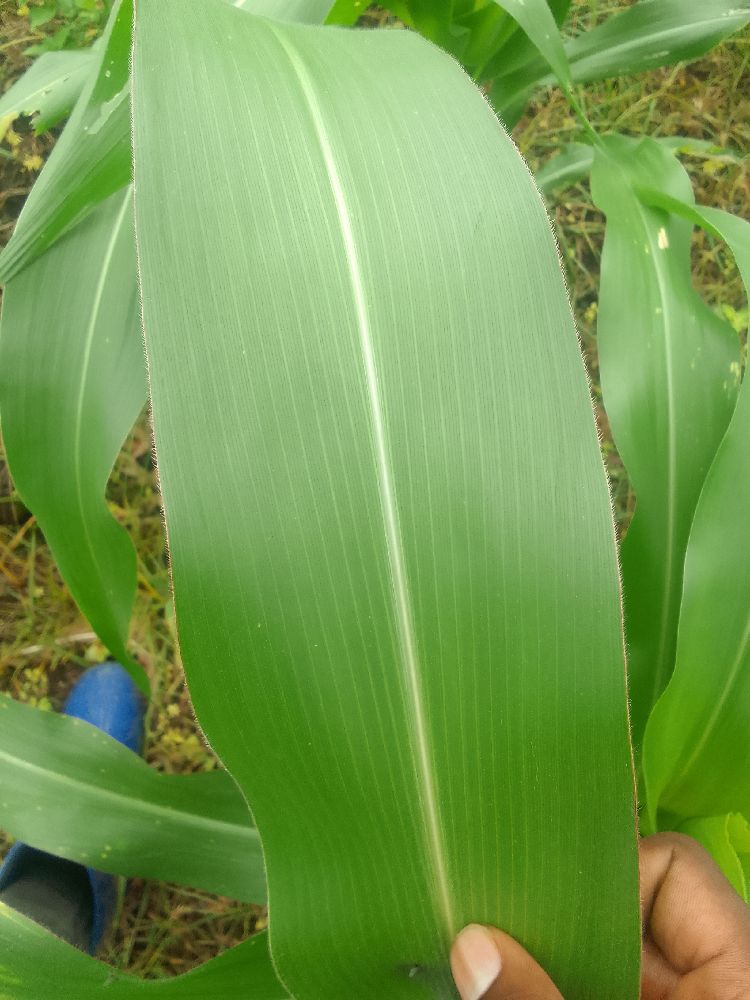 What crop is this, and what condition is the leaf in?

maize, healthy
